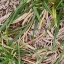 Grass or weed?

grass
